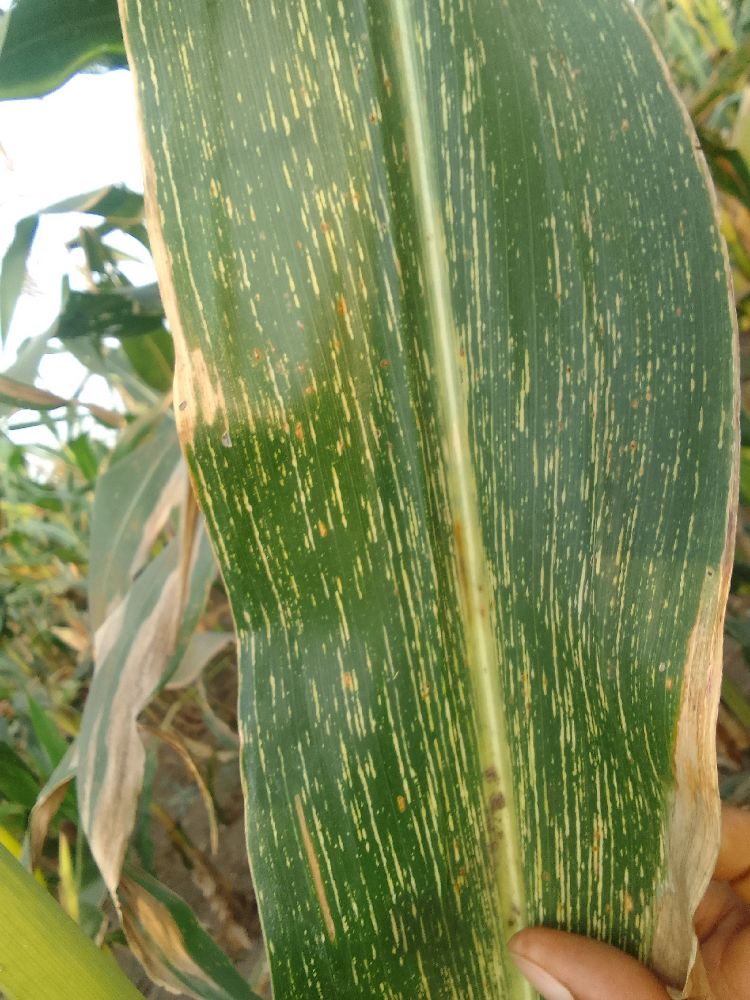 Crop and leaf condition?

maize, maize streak virus
